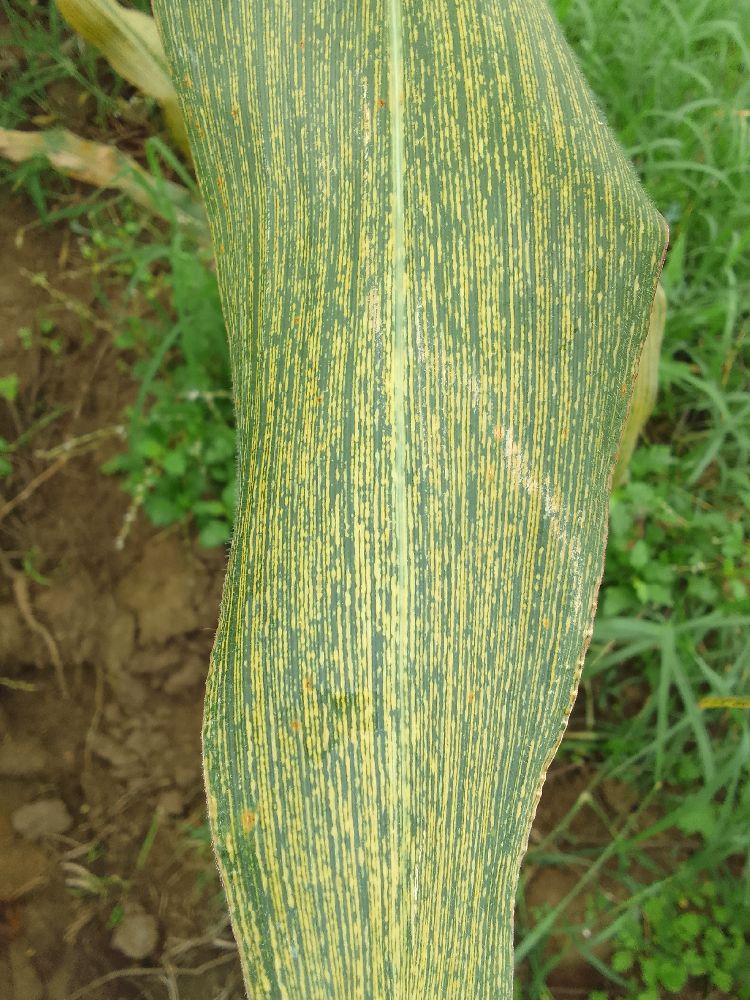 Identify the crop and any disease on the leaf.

maize, maize streak virus
